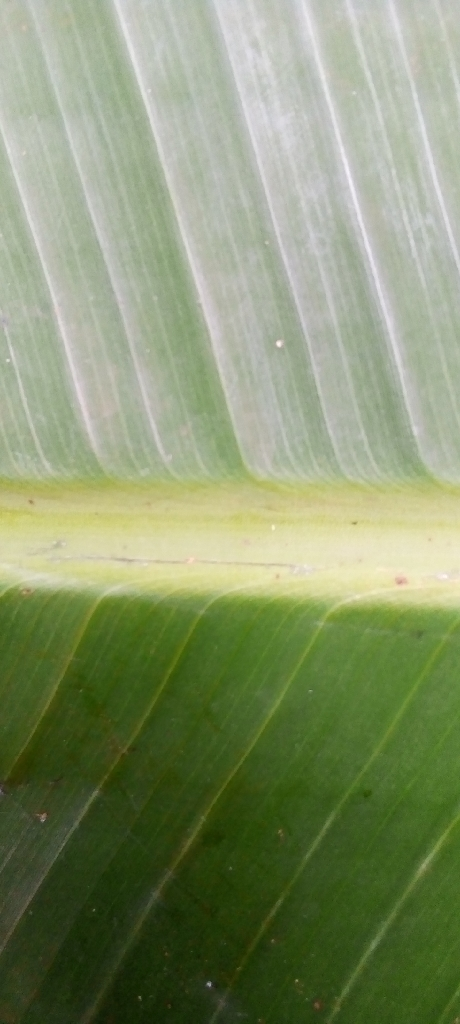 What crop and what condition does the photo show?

banana, healthy
